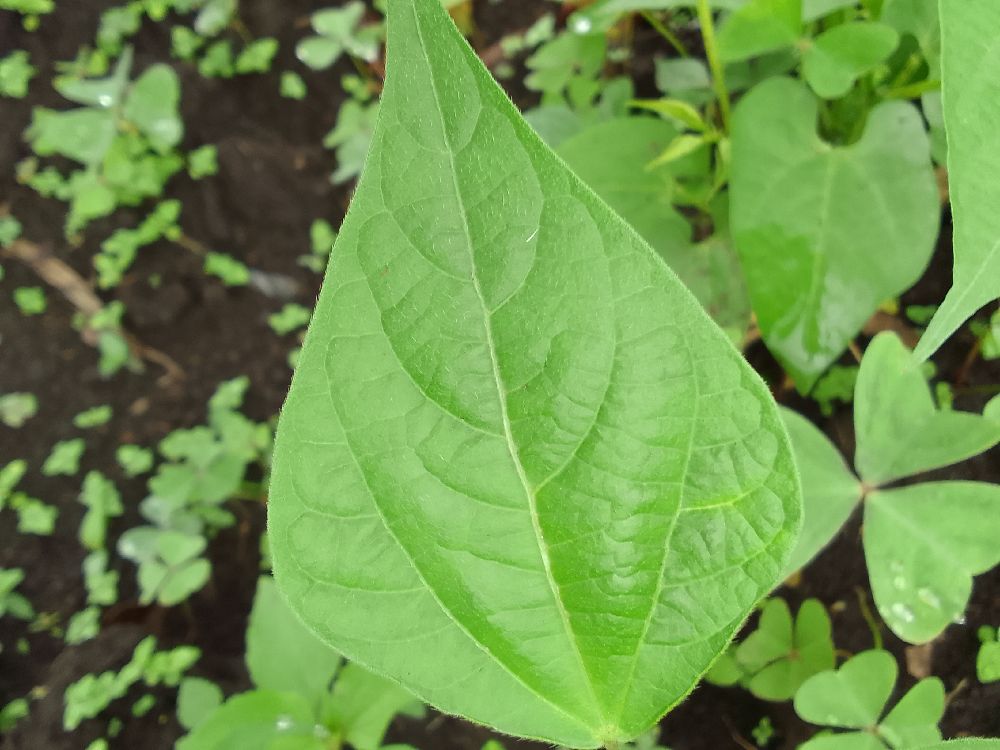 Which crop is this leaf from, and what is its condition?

common bean, healthy
